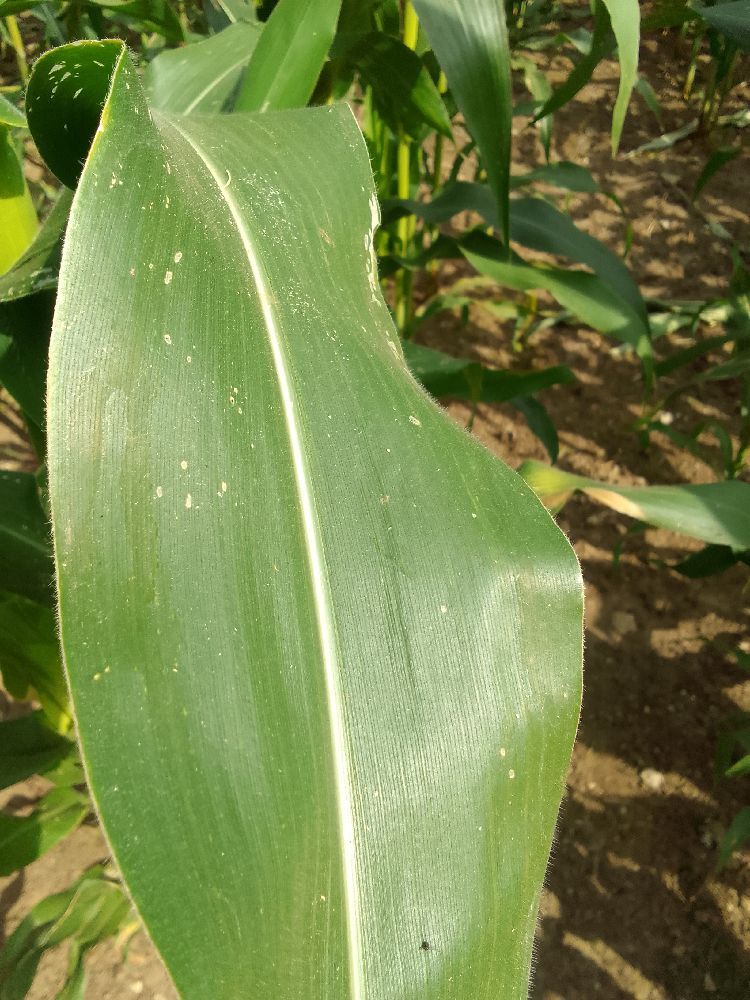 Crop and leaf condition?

maize, healthy
